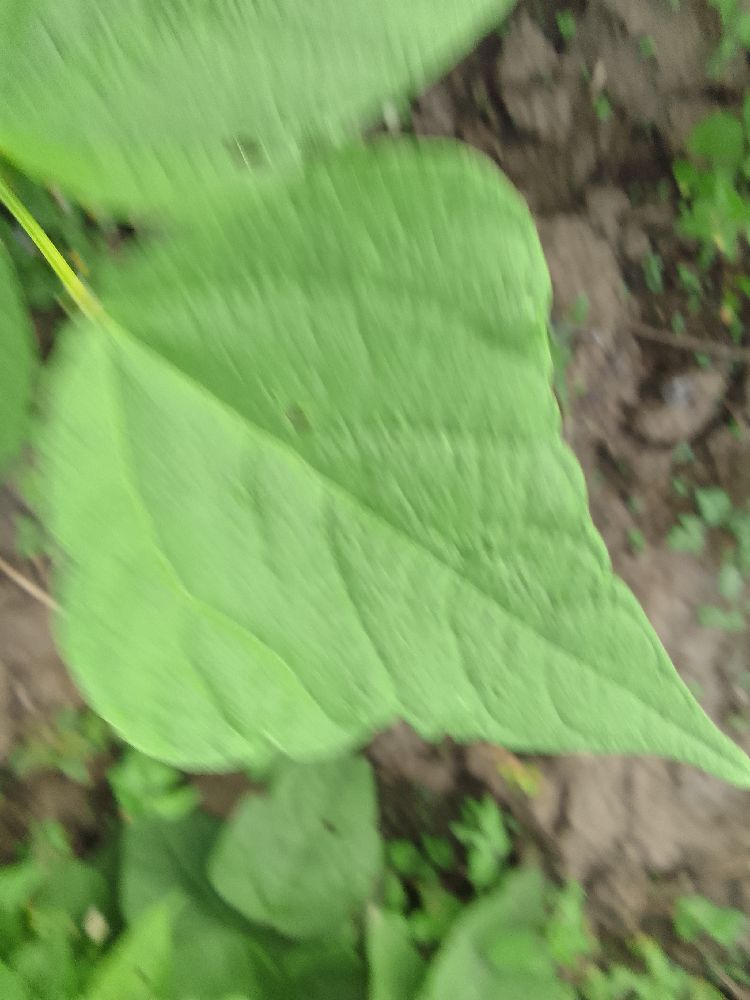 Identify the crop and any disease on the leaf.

common bean, healthy
